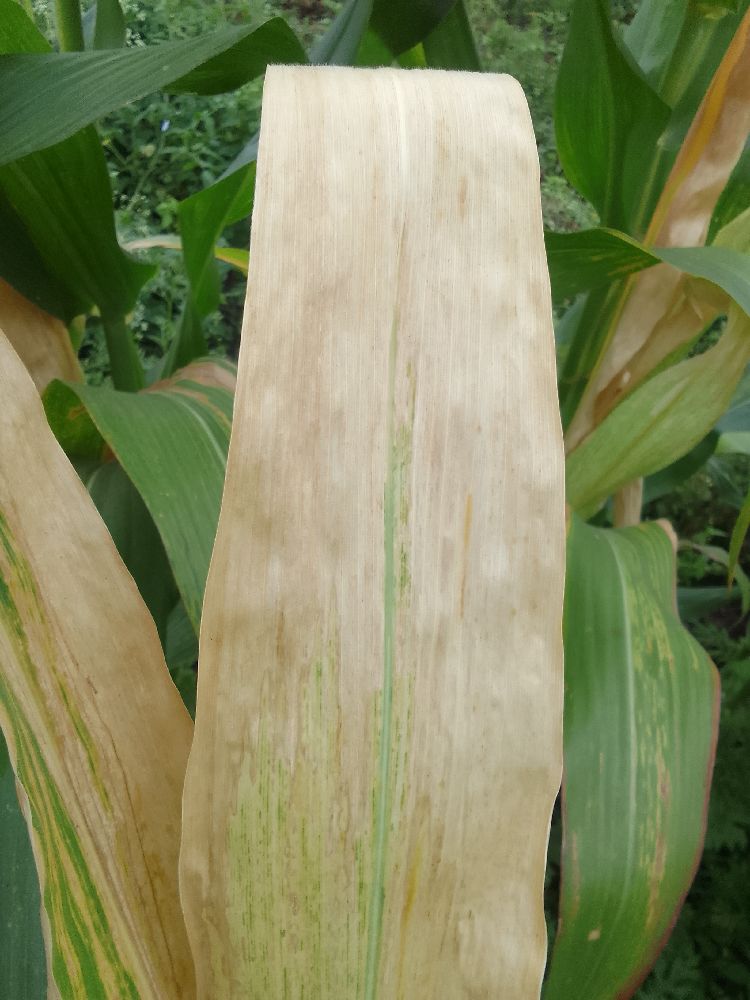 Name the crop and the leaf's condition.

maize, maize lethal necrosis
